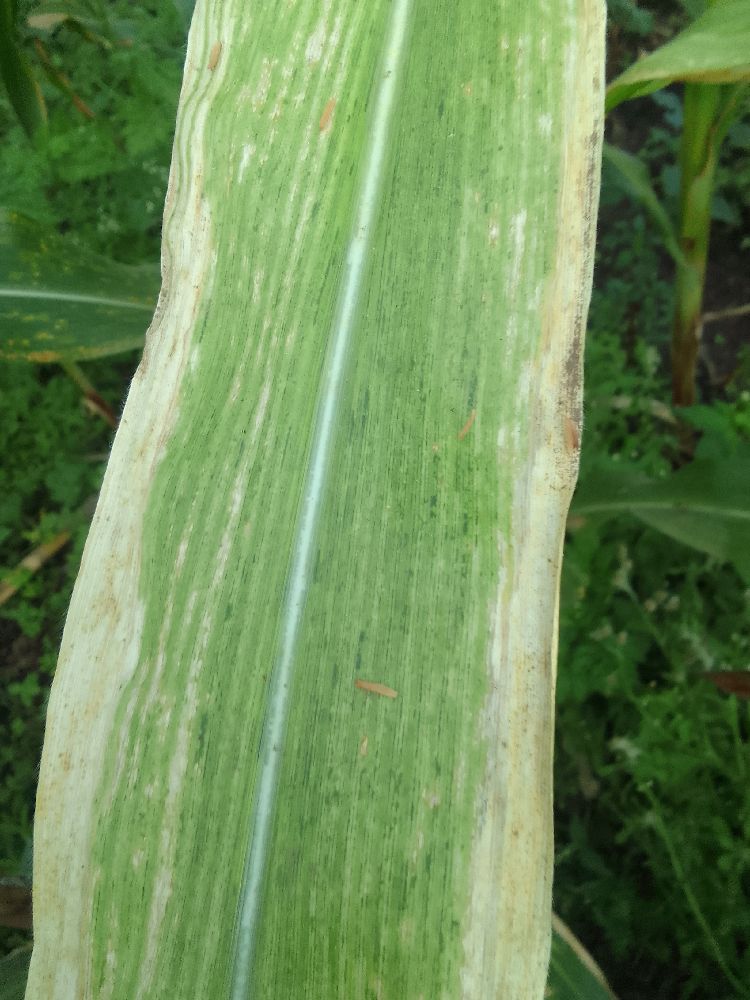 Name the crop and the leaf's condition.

maize, maize lethal necrosis
